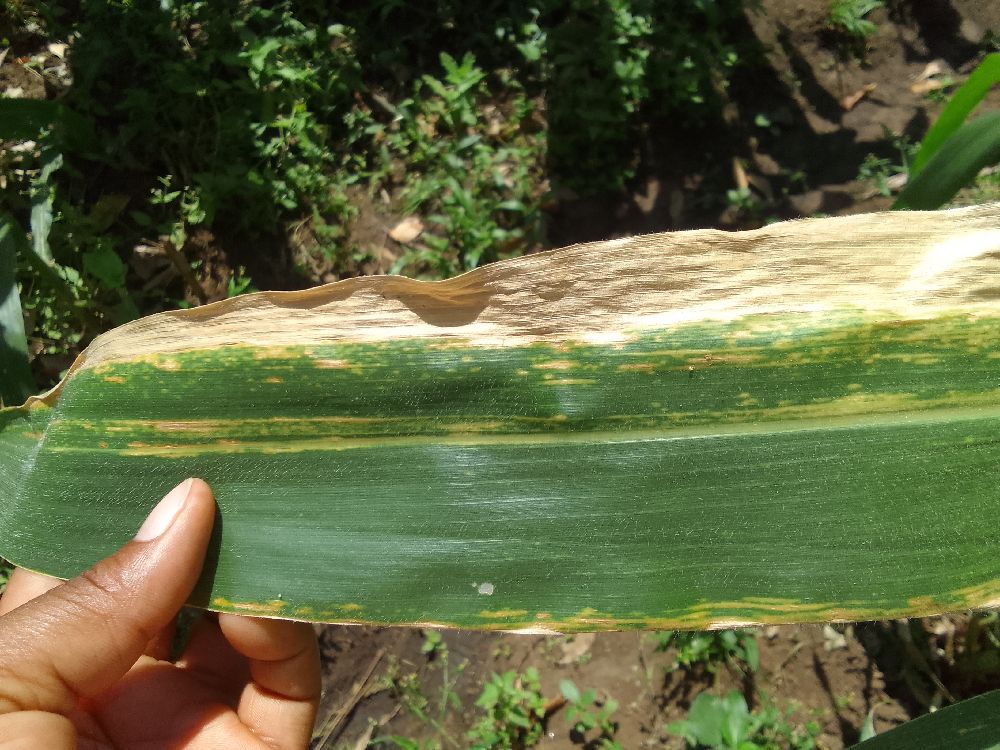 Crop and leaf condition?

maize, maize lethal necrosis
